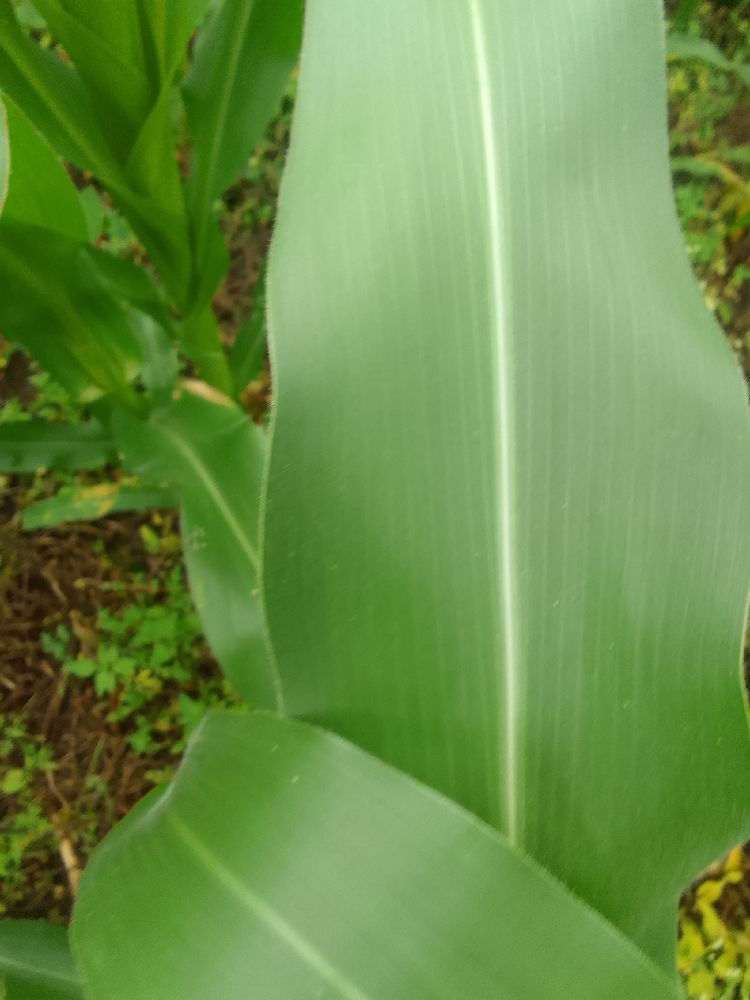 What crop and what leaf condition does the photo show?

maize, healthy
